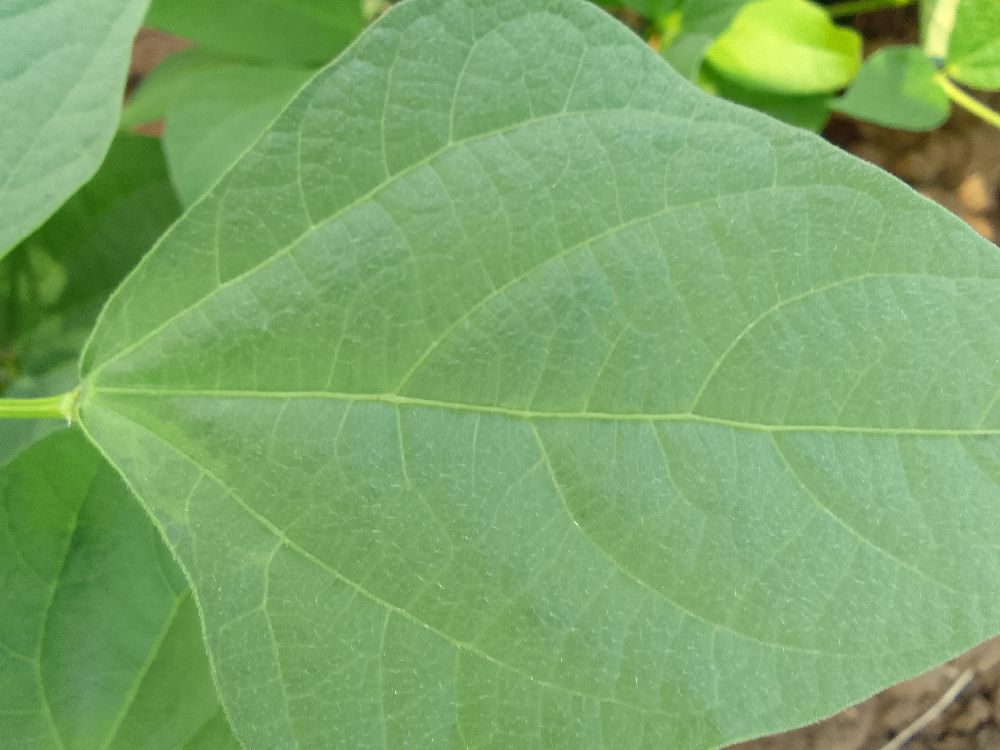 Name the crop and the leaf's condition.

common bean, healthy
